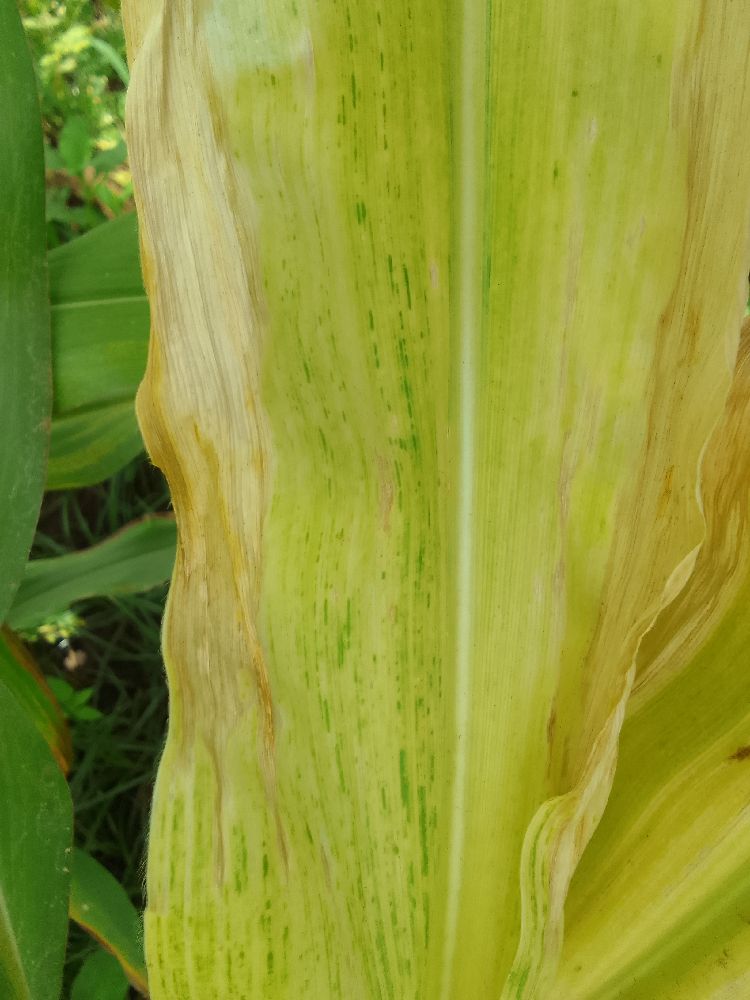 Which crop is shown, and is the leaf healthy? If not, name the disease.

maize, maize lethal necrosis
